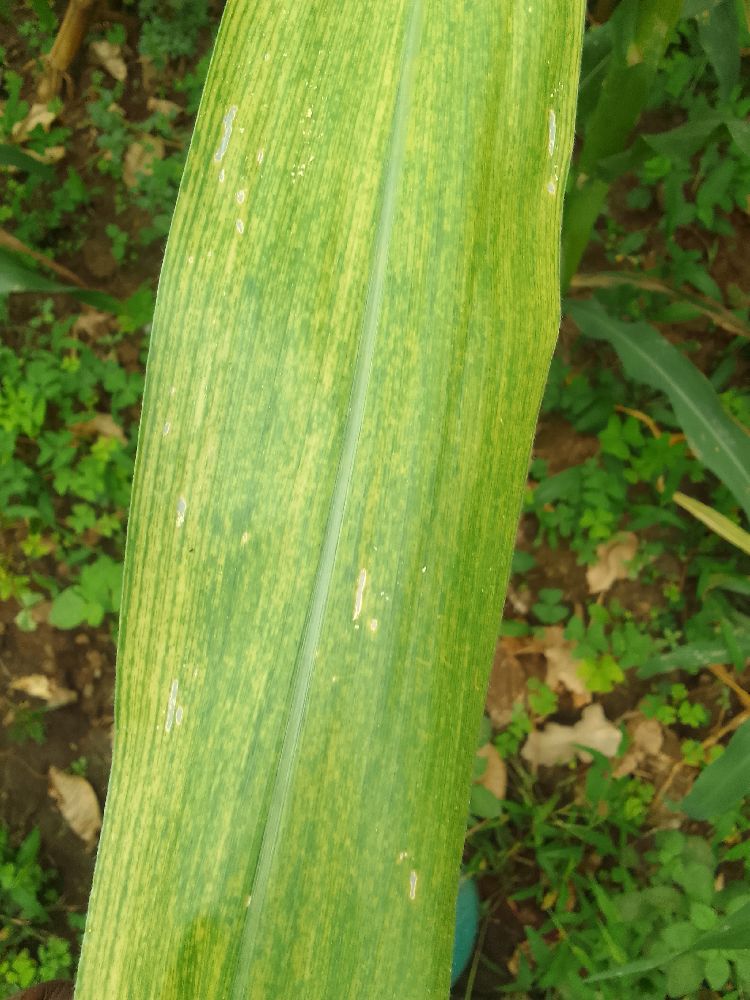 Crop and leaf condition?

maize, maize lethal necrosis
